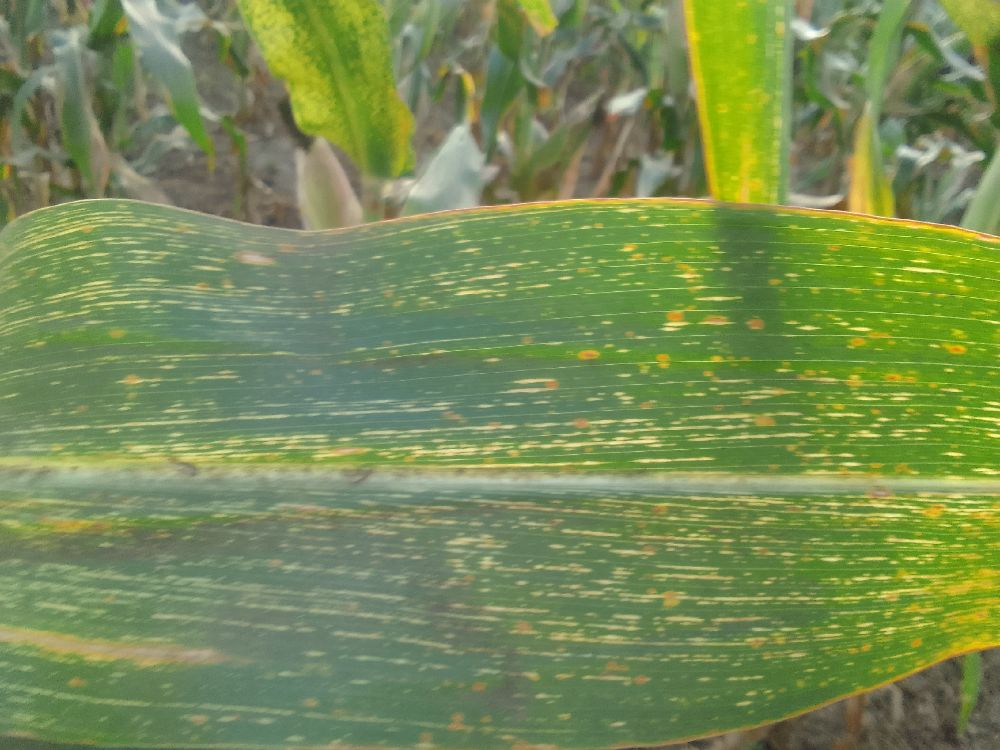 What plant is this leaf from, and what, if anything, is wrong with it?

maize, maize streak virus
